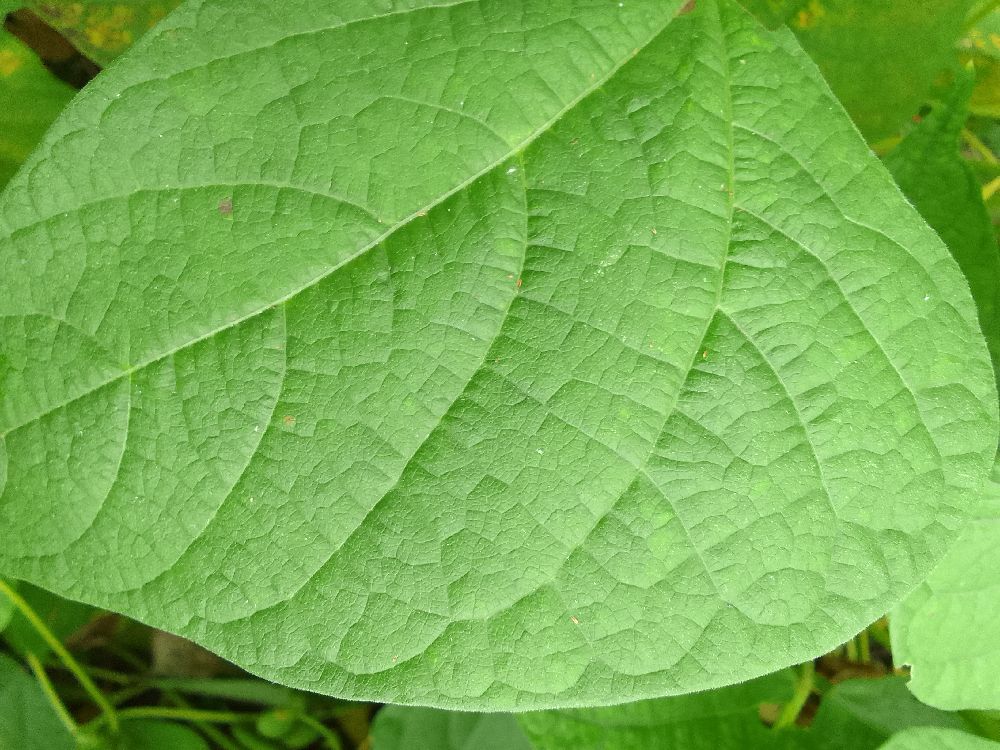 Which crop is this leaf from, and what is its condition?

common bean, healthy
